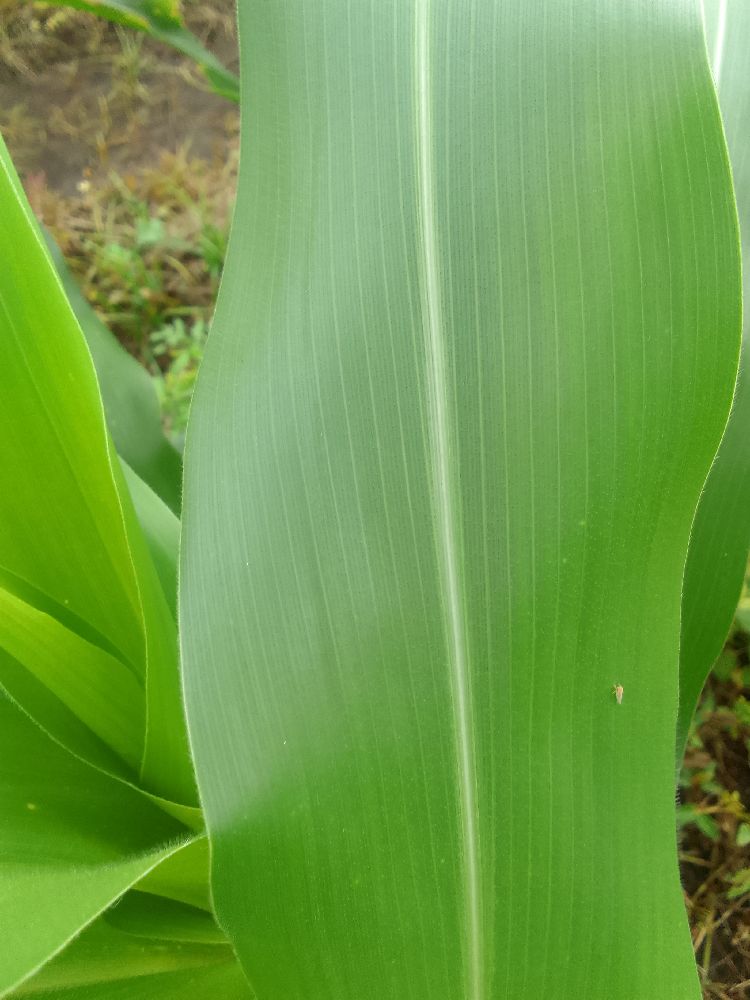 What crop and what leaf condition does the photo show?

maize, healthy
